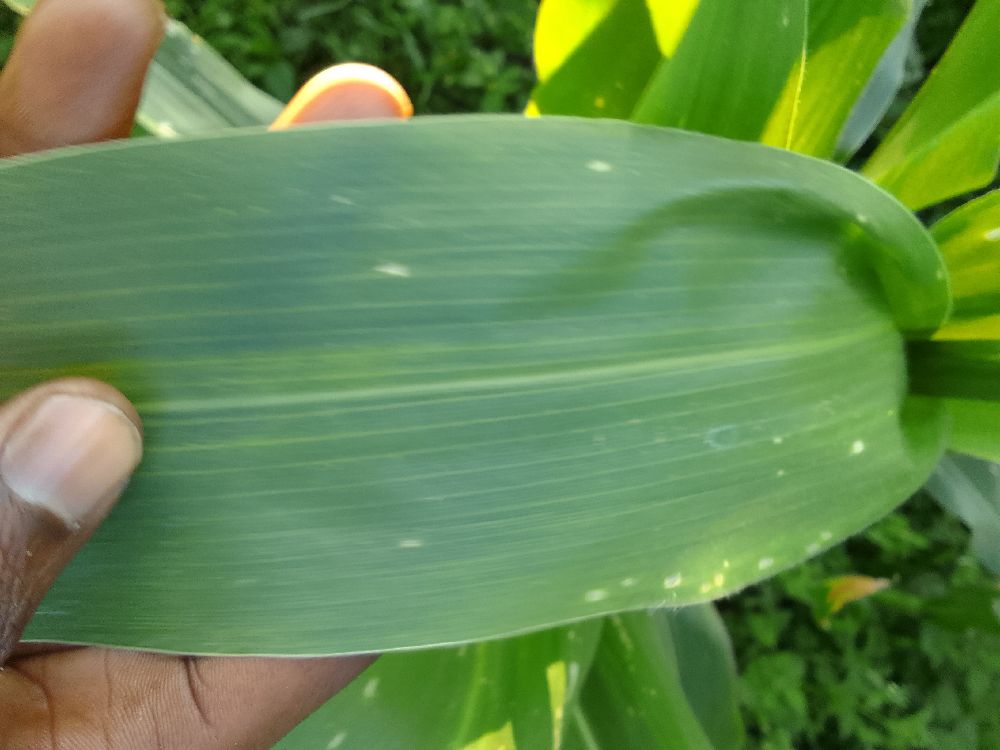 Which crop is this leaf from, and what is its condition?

maize, healthy
